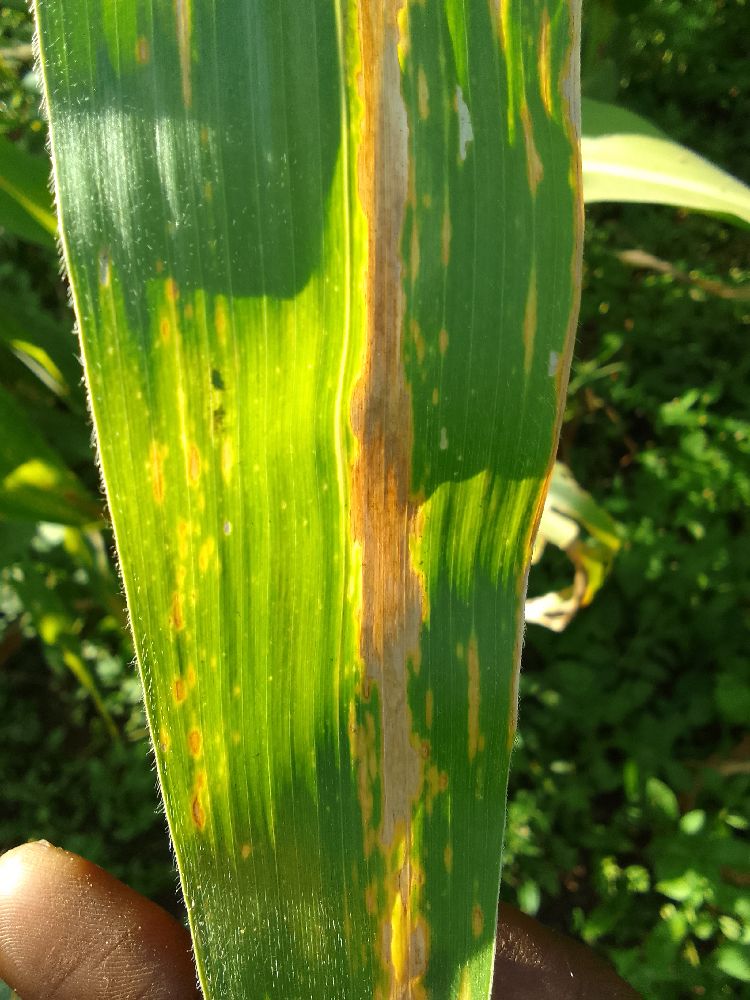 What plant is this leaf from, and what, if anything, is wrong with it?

maize, maize lethal necrosis
